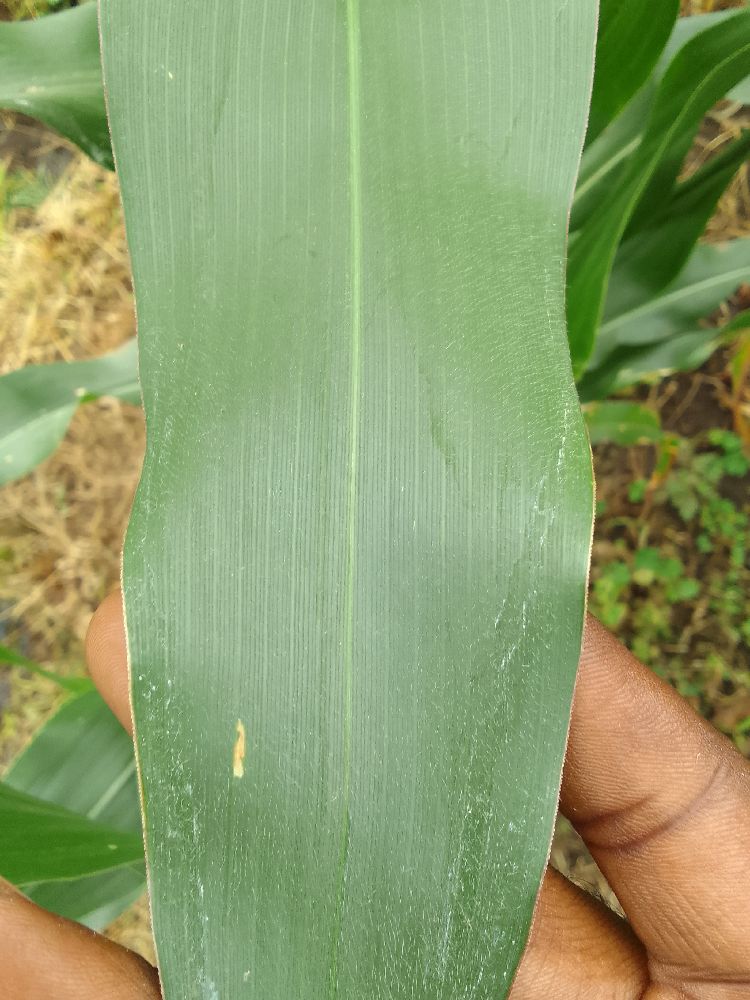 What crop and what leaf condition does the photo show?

maize, healthy
